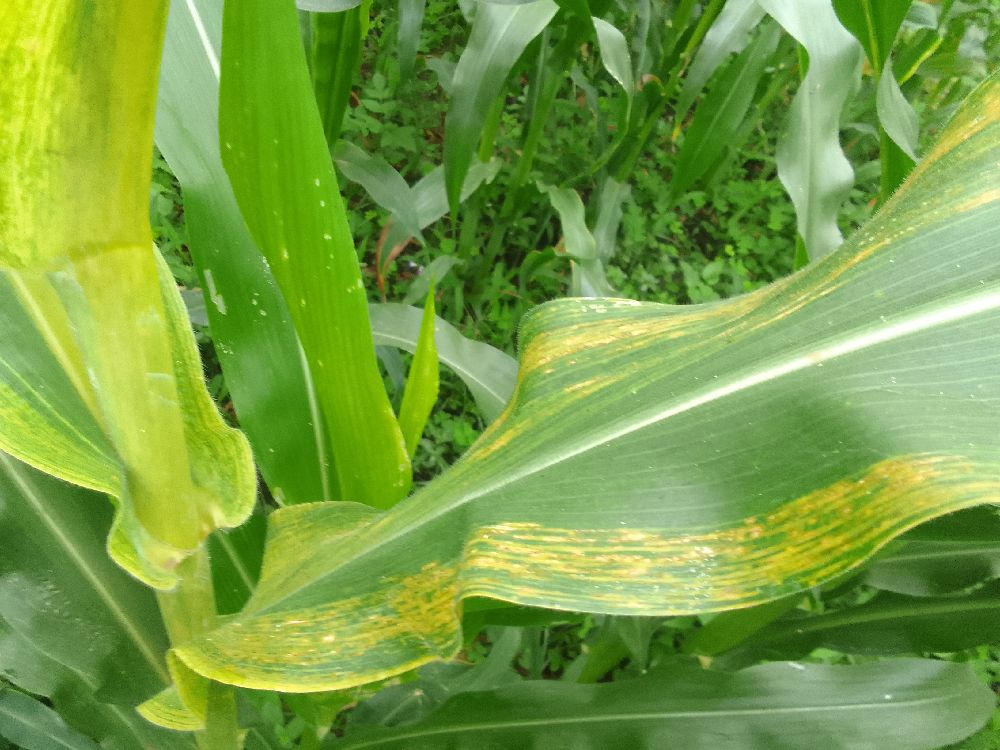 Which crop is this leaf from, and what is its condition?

maize, maize lethal necrosis
